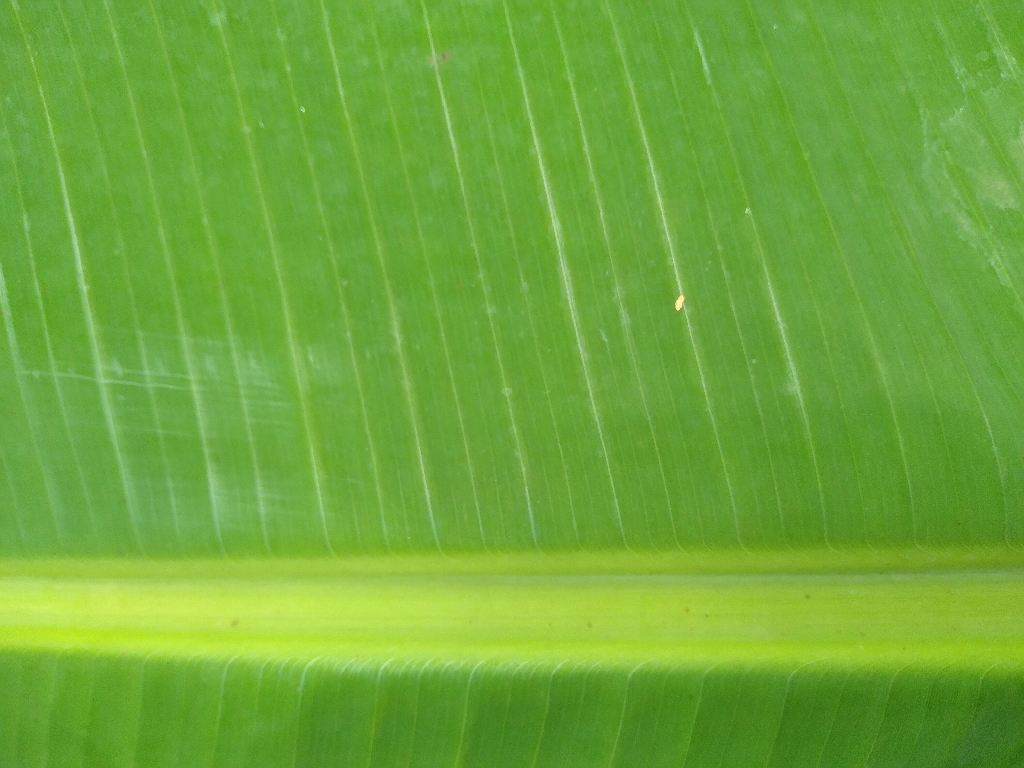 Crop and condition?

banana, healthy
